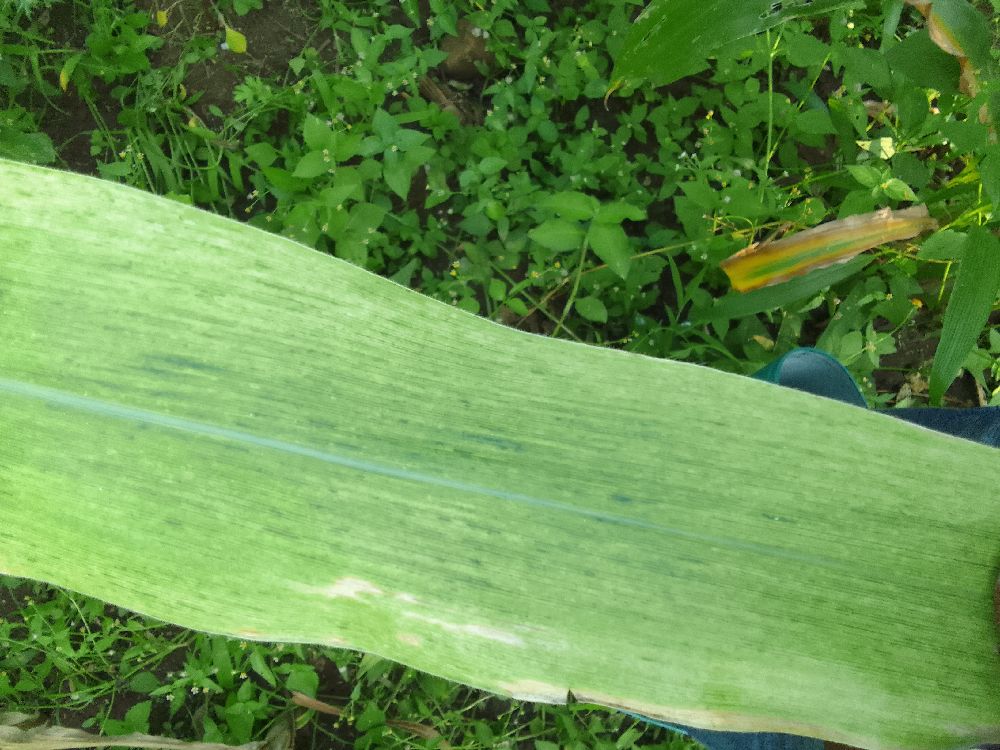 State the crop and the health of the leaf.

maize, maize lethal necrosis
